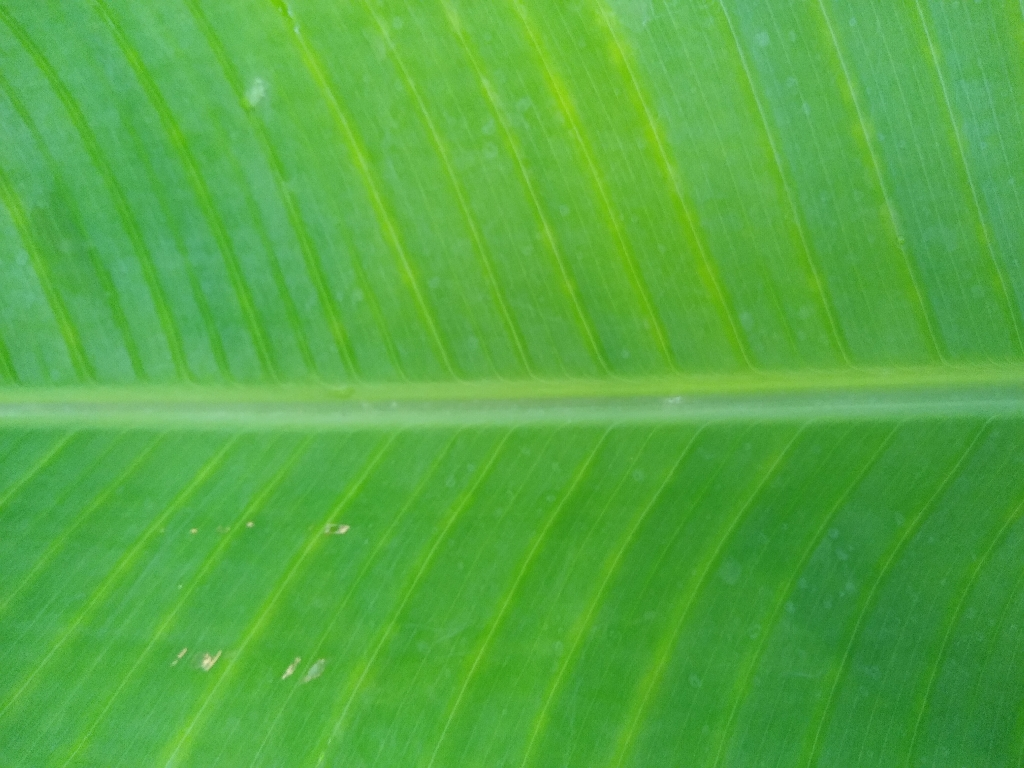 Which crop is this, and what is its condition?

banana, healthy
